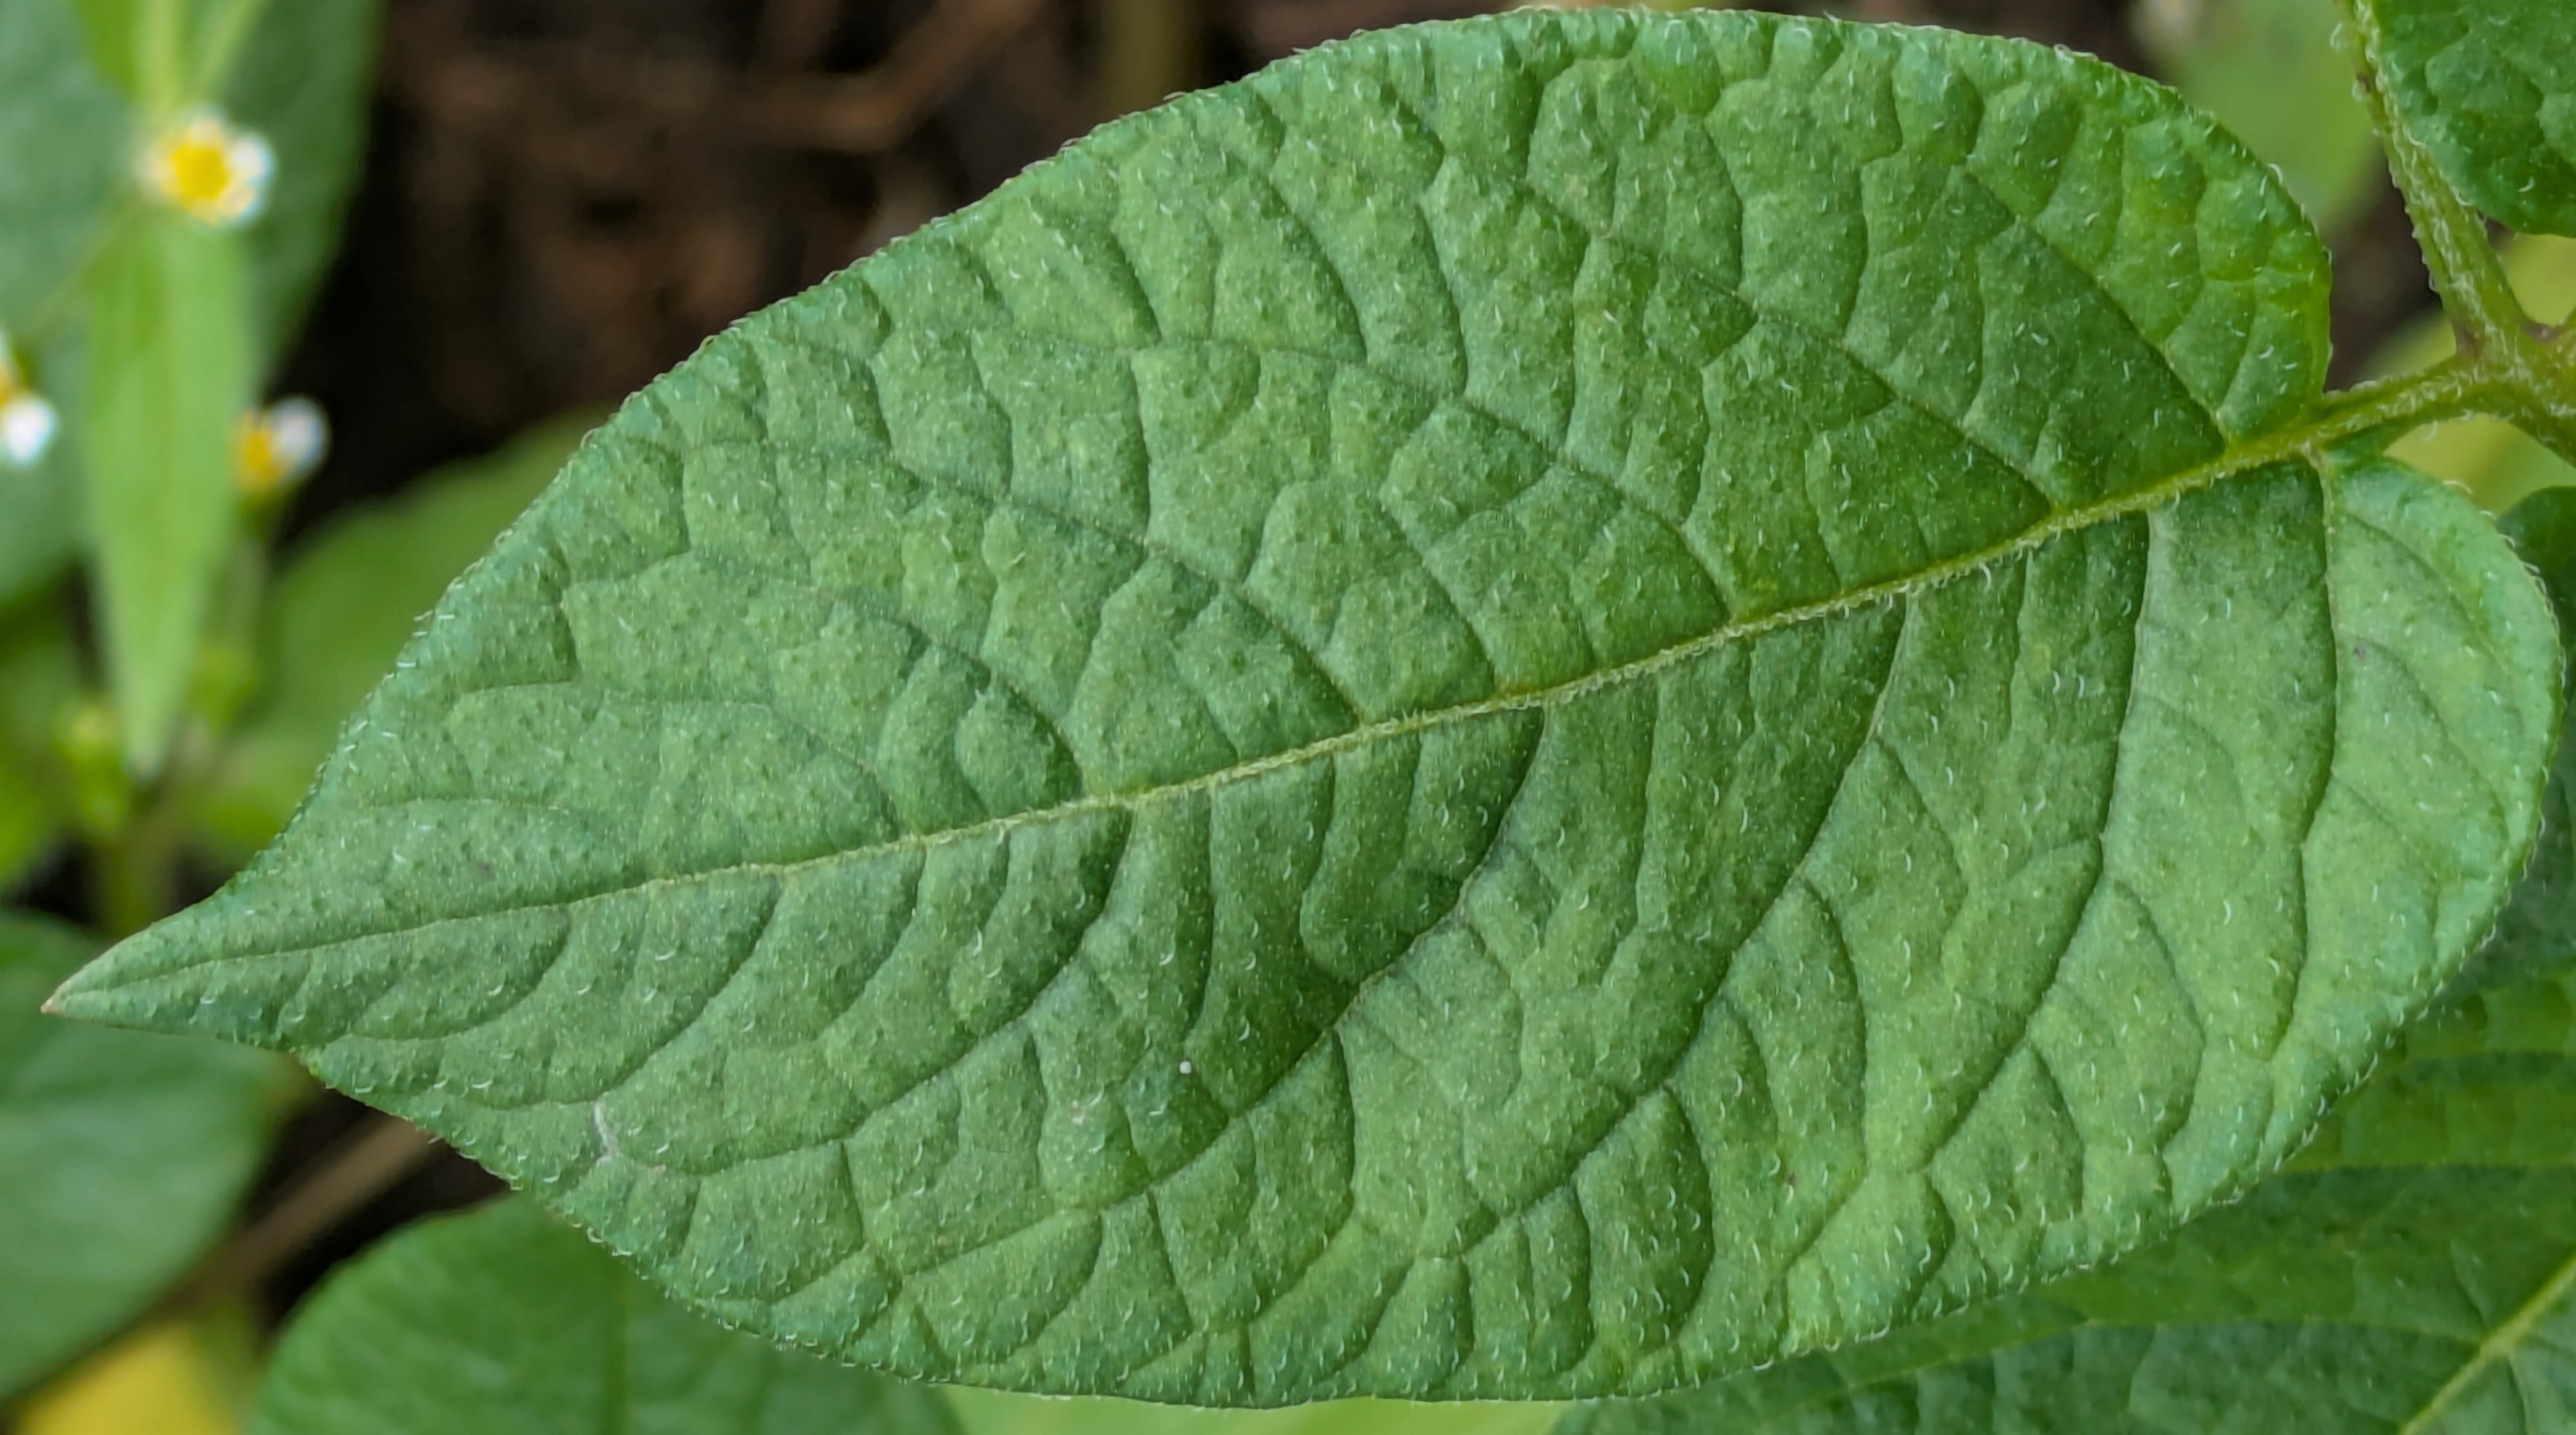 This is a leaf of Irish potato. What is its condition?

healthy
